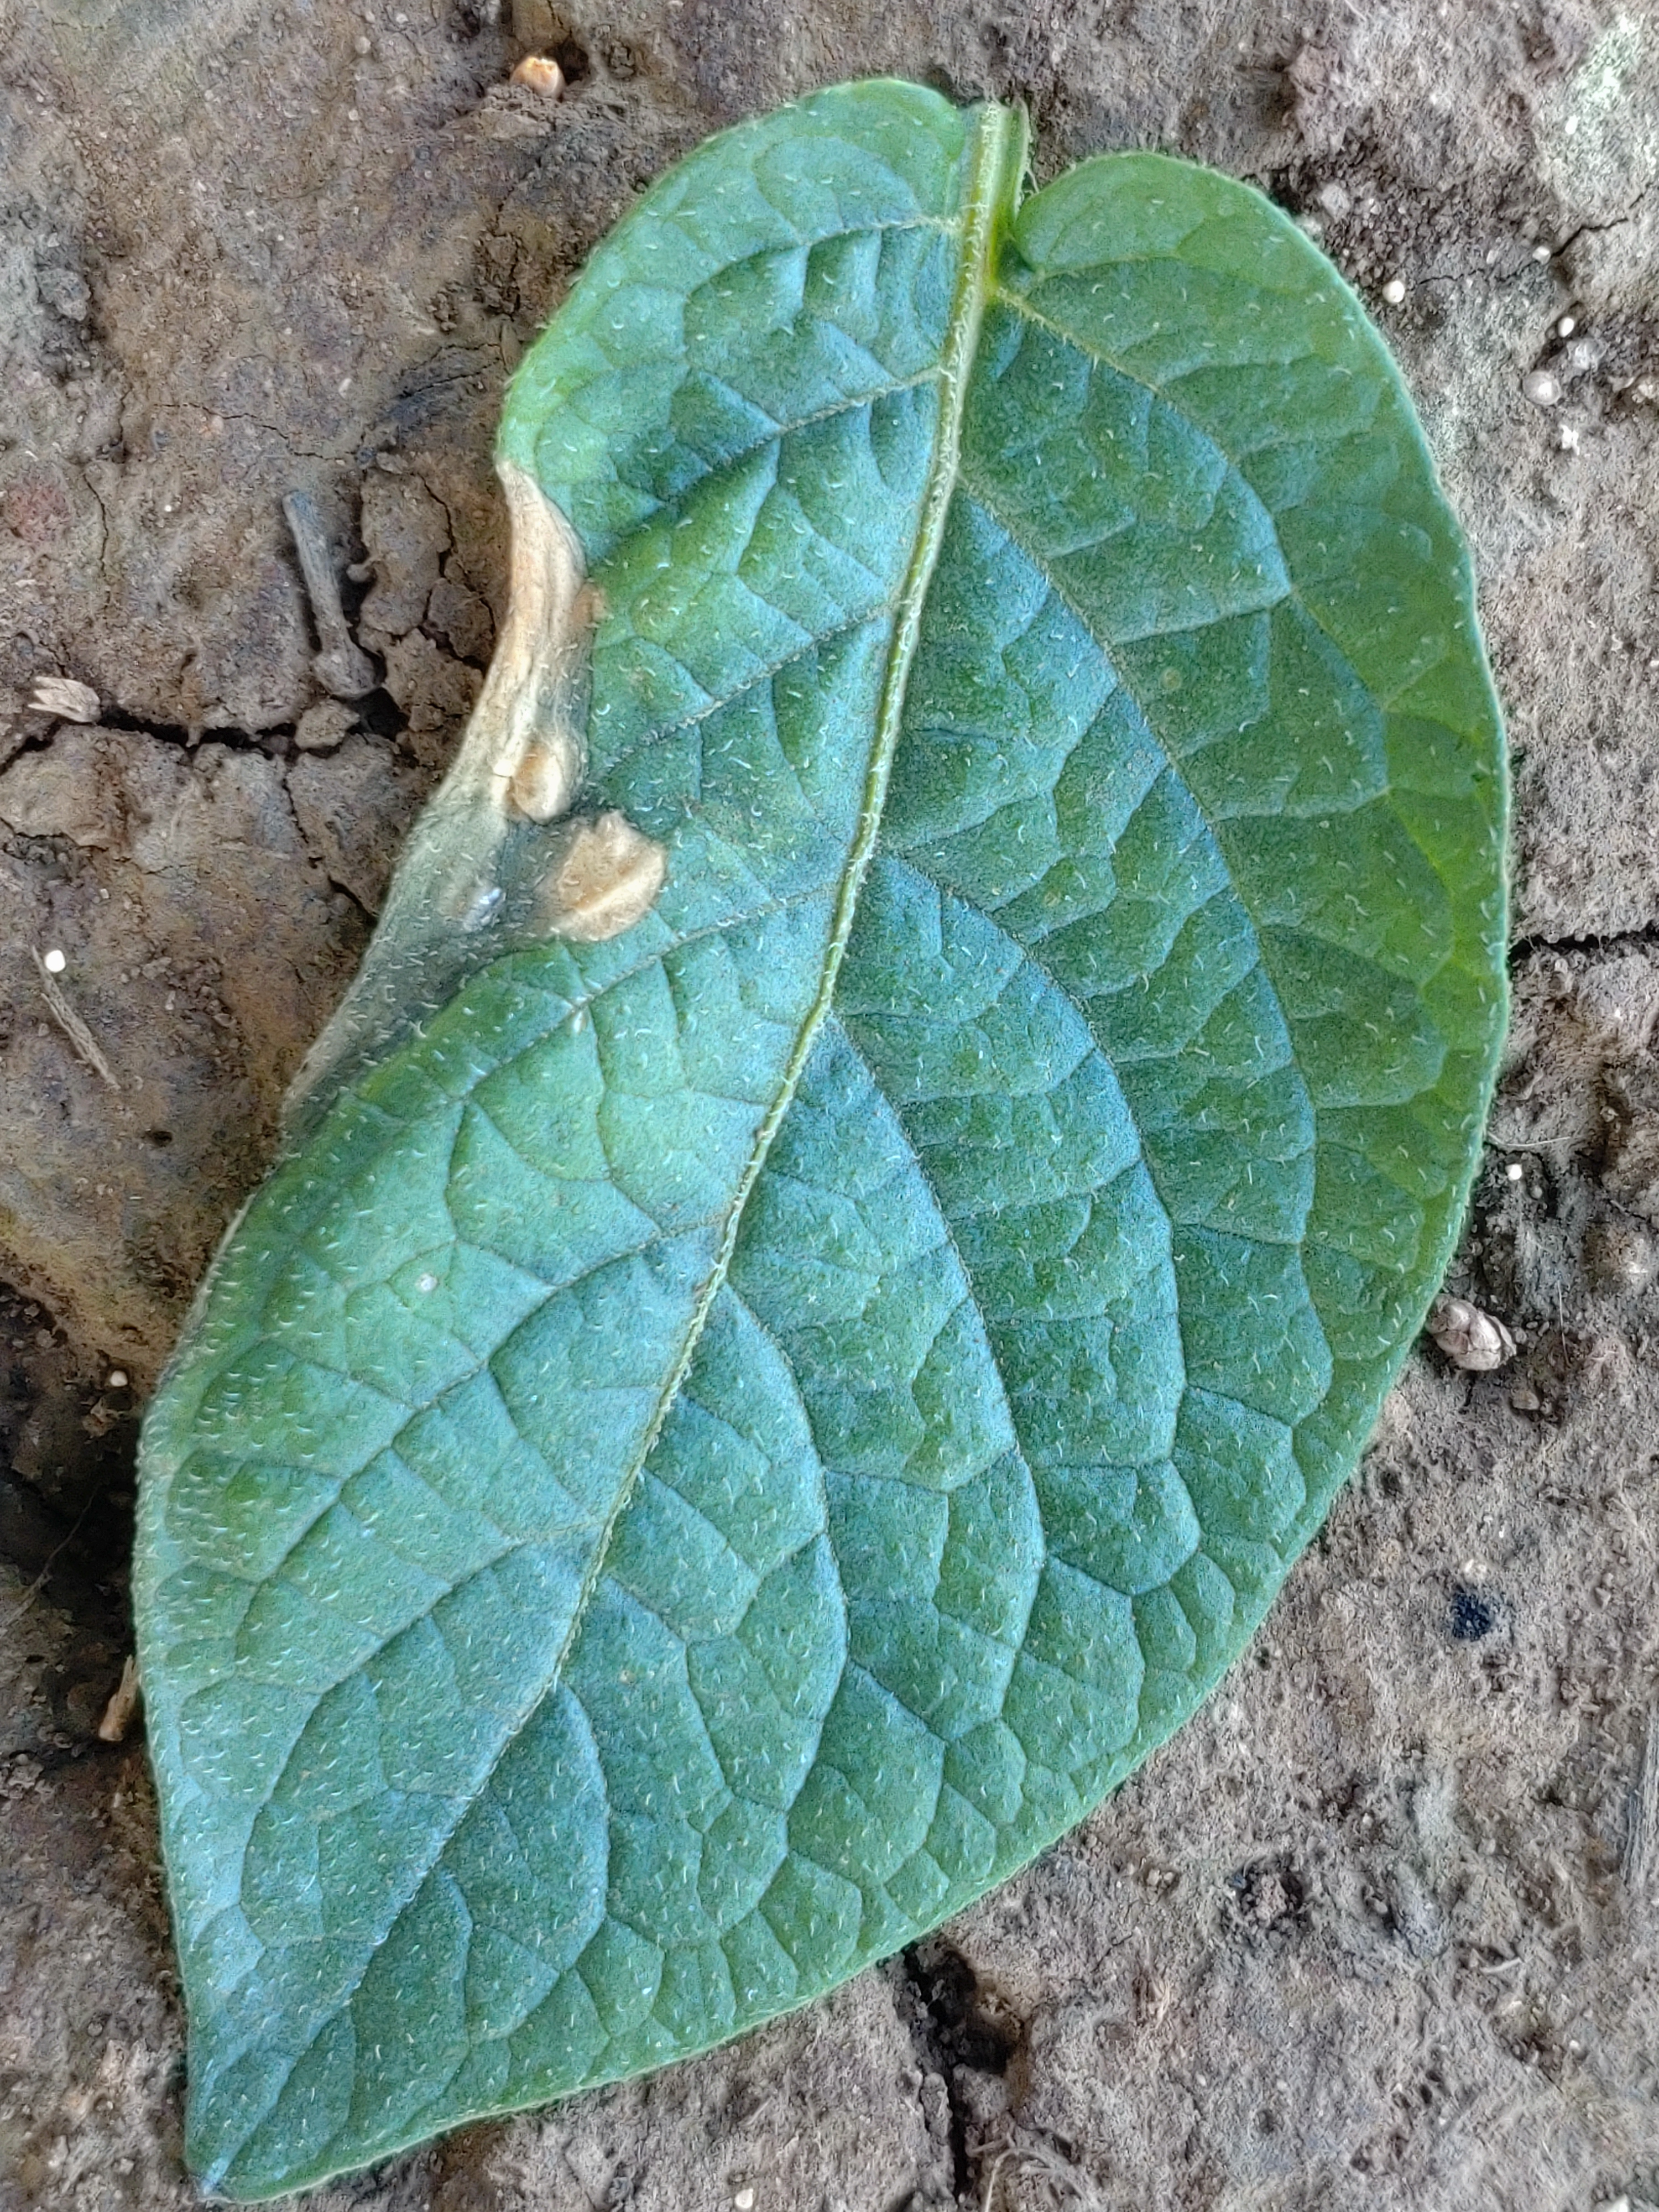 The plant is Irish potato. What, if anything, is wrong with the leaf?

early blight
